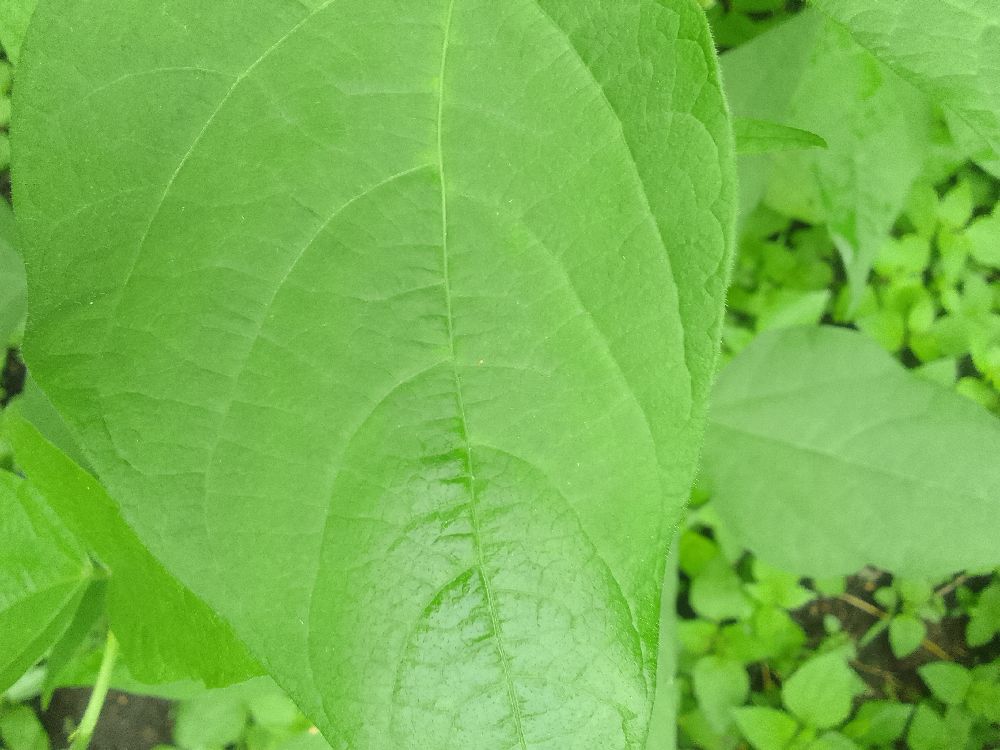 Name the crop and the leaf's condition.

common bean, healthy
